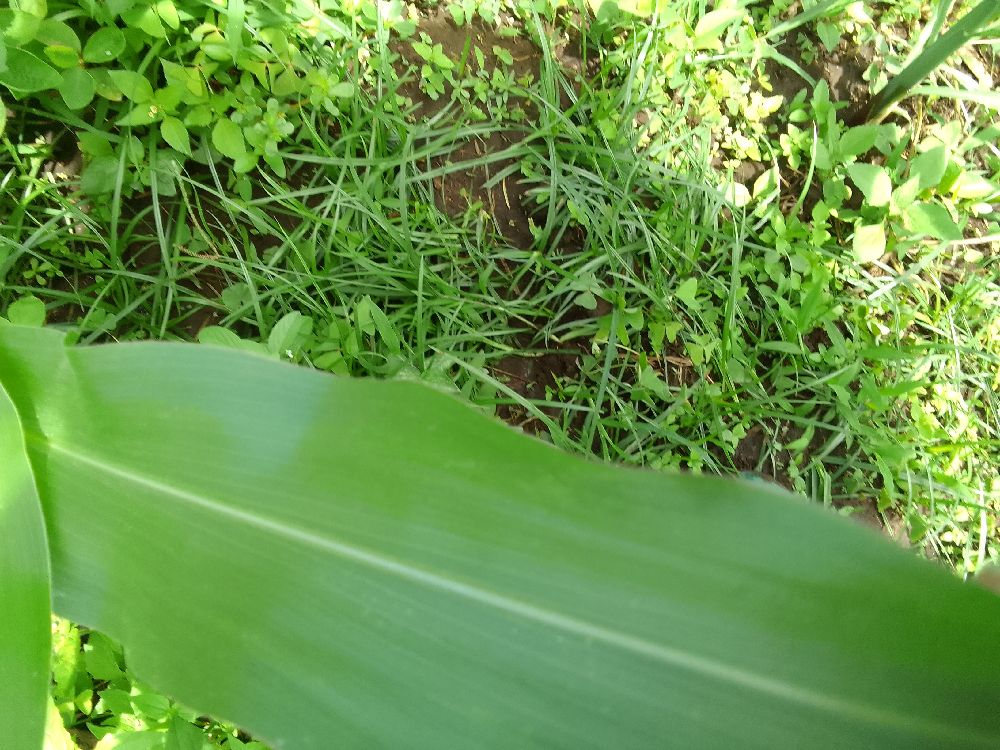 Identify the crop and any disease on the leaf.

maize, healthy
